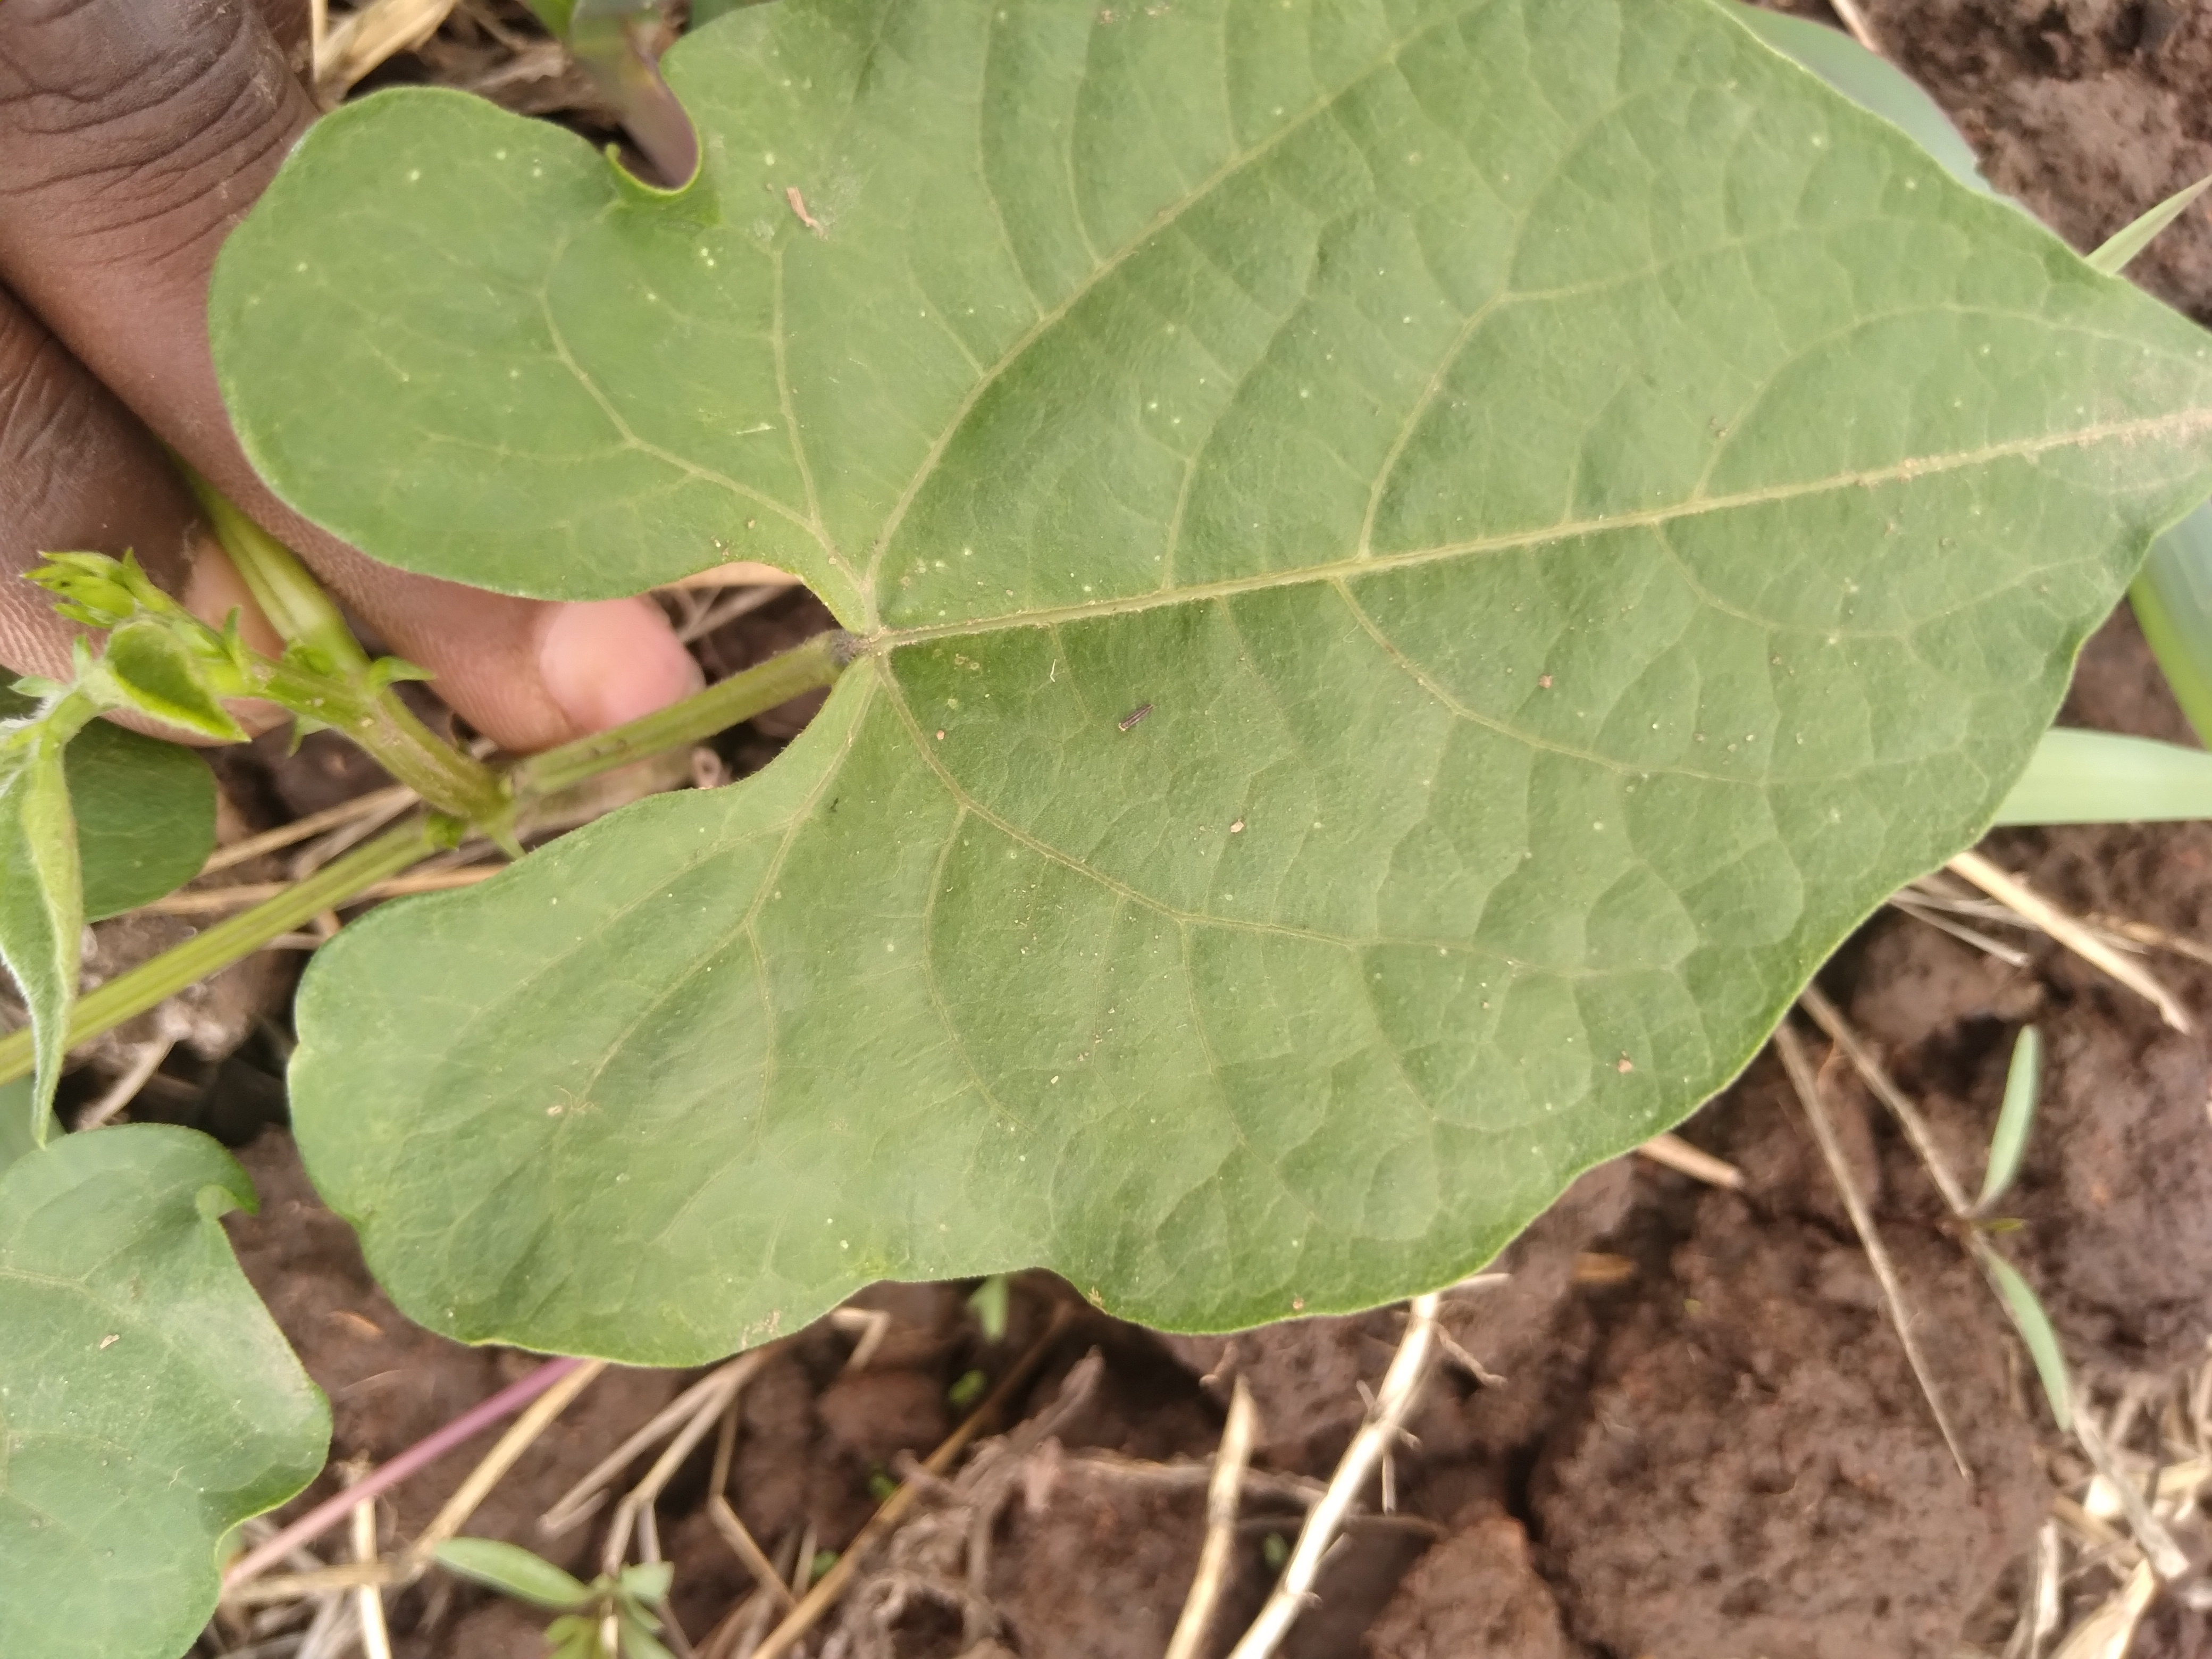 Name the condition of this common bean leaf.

healthy
